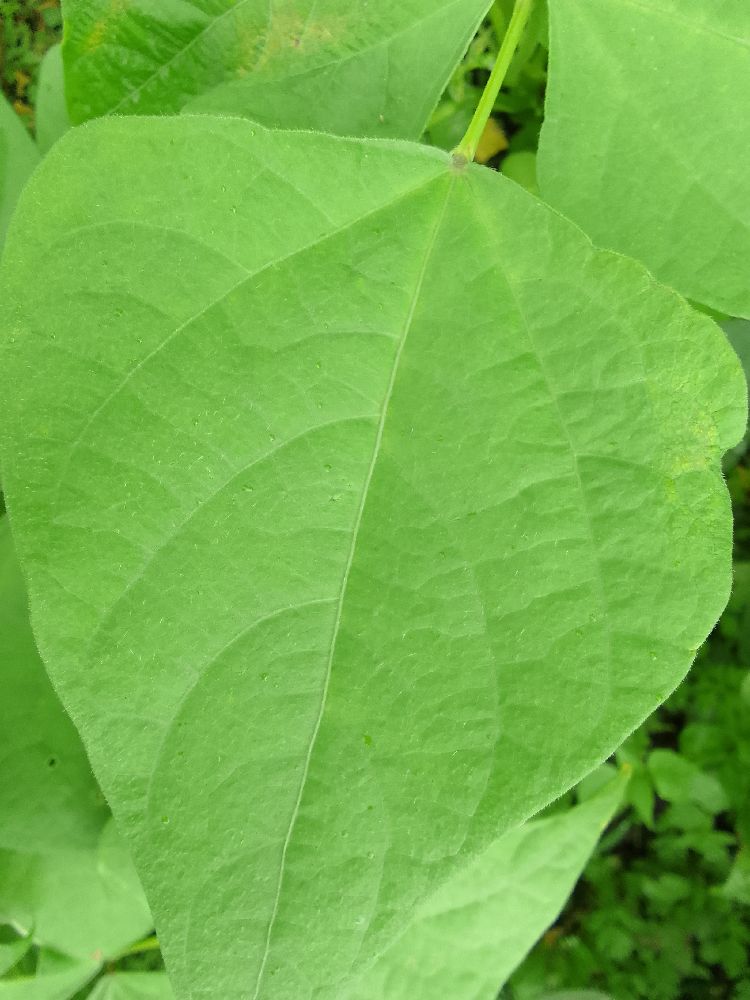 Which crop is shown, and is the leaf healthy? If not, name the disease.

common bean, healthy
